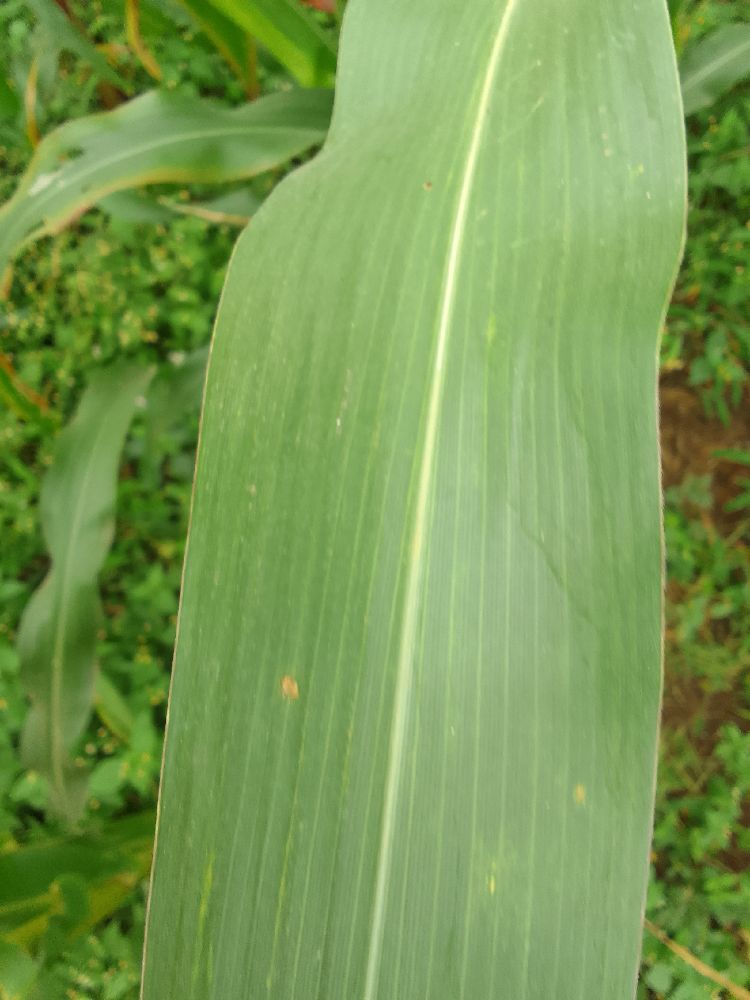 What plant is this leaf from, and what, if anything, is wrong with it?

maize, healthy
